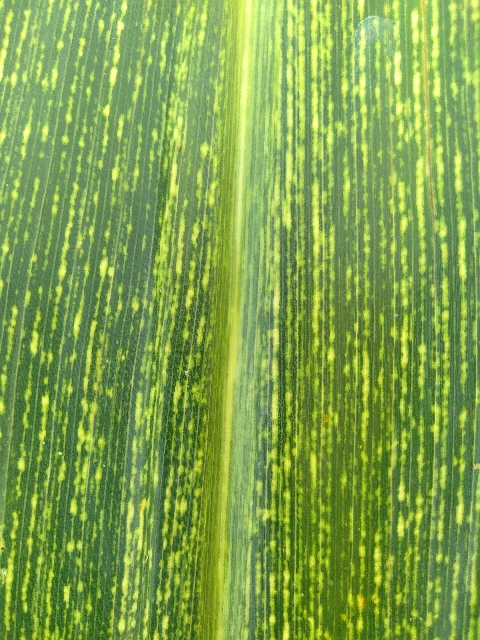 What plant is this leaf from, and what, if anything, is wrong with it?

maize, maize streak virus
